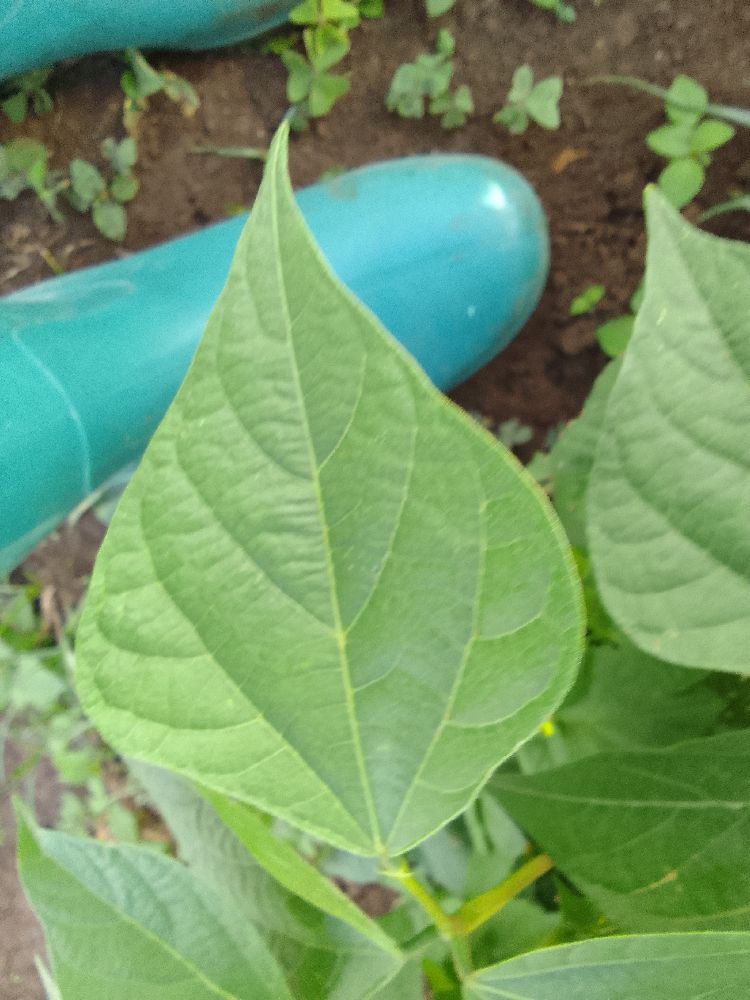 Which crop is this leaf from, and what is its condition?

common bean, healthy
